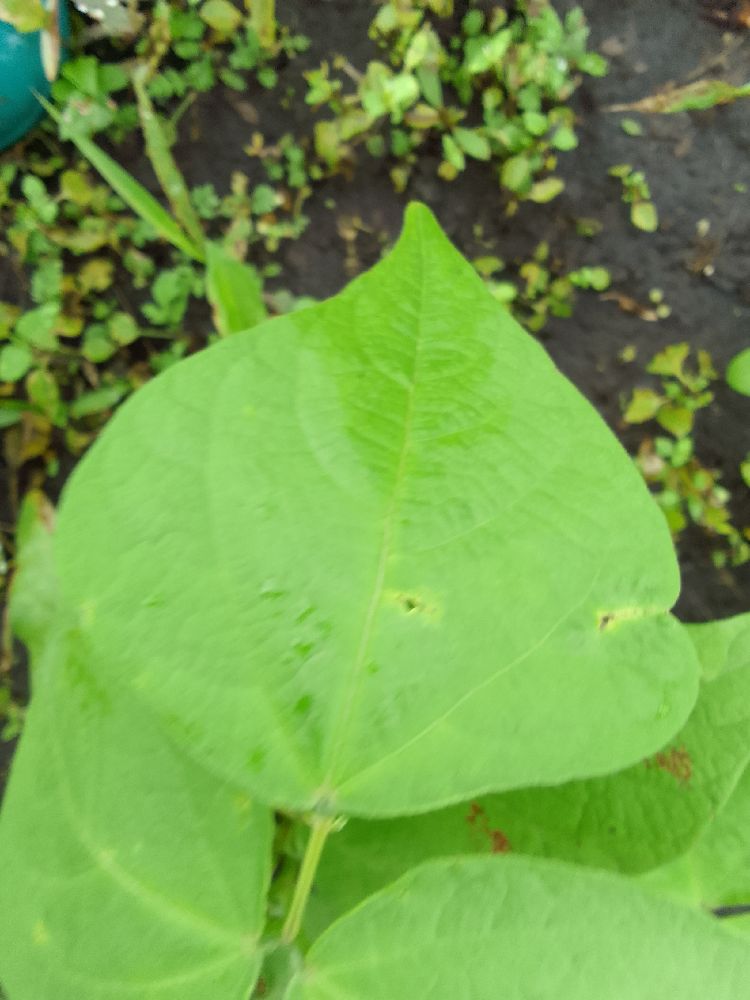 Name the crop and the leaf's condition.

common bean, healthy
